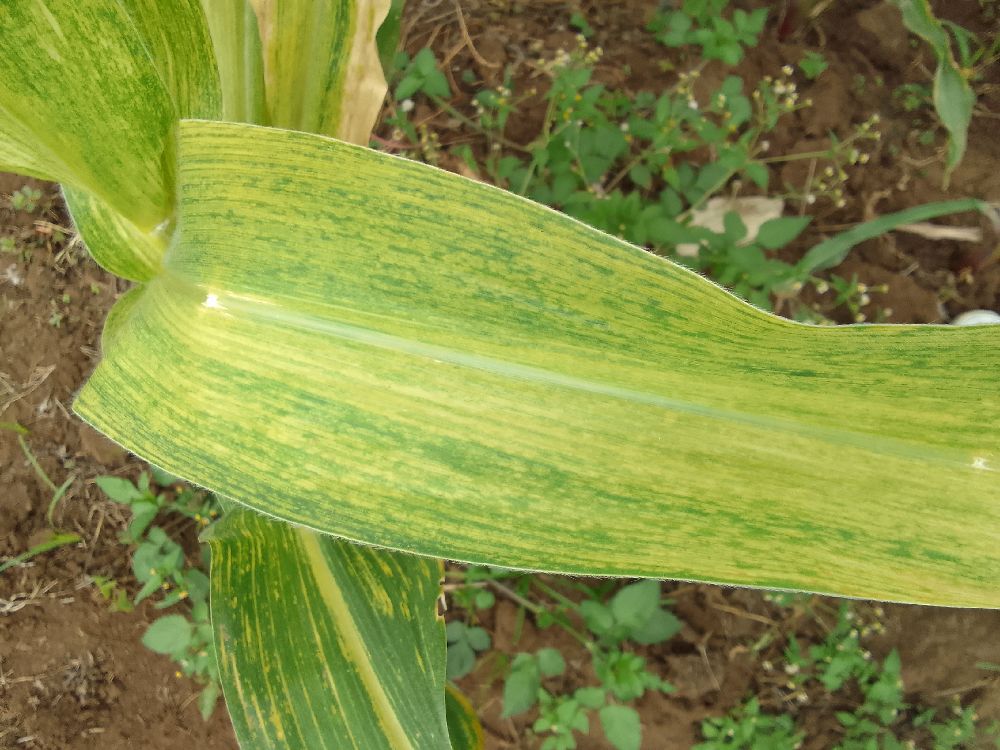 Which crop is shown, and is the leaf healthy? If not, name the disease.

maize, maize lethal necrosis
